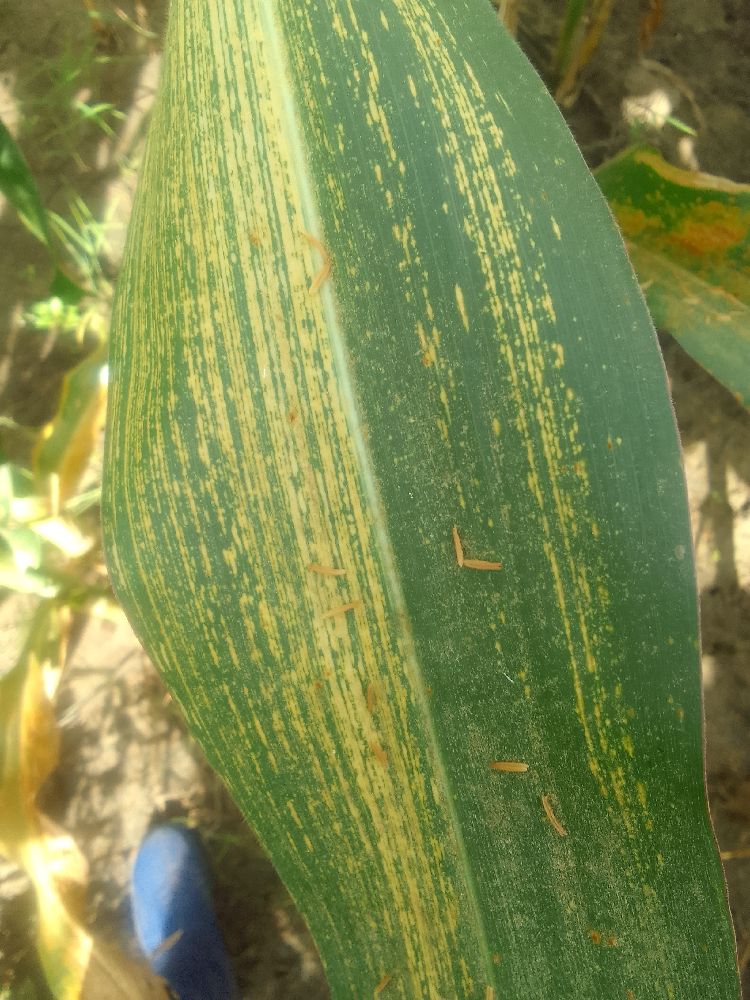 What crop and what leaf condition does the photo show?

maize, maize streak virus
